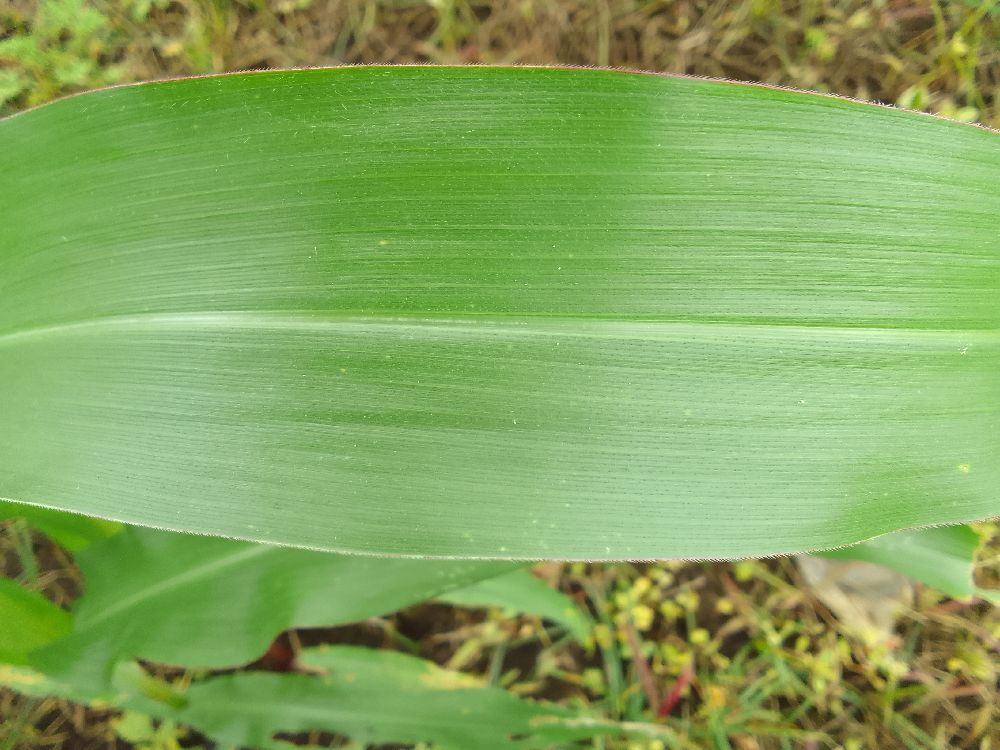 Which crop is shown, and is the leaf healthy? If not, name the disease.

maize, healthy
